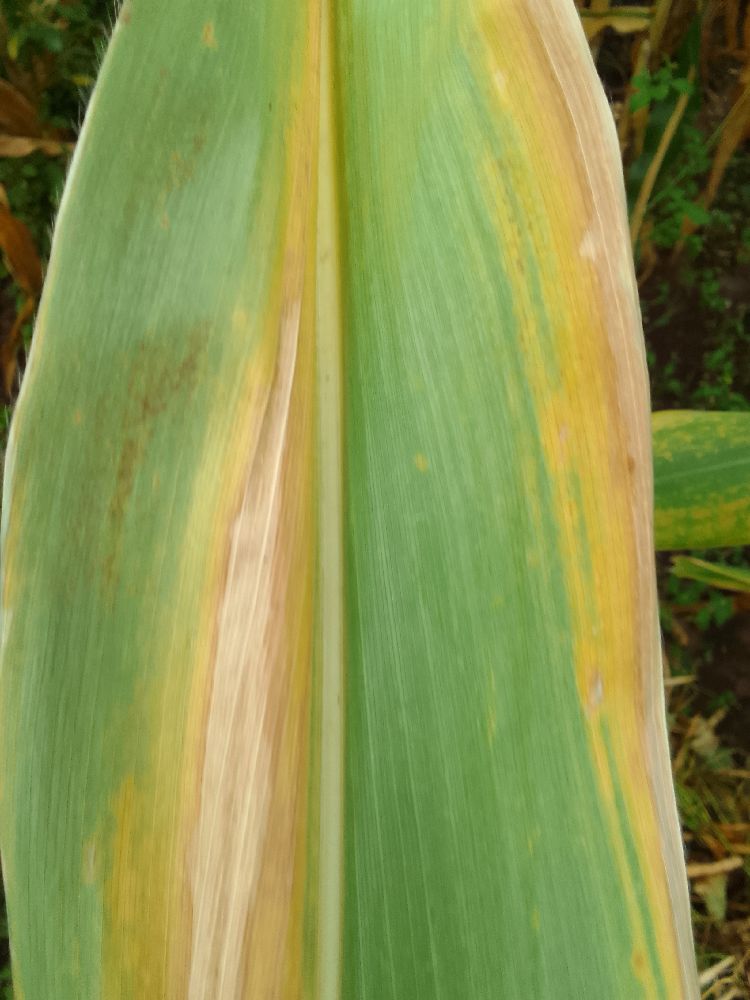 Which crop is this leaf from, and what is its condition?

maize, maize lethal necrosis
